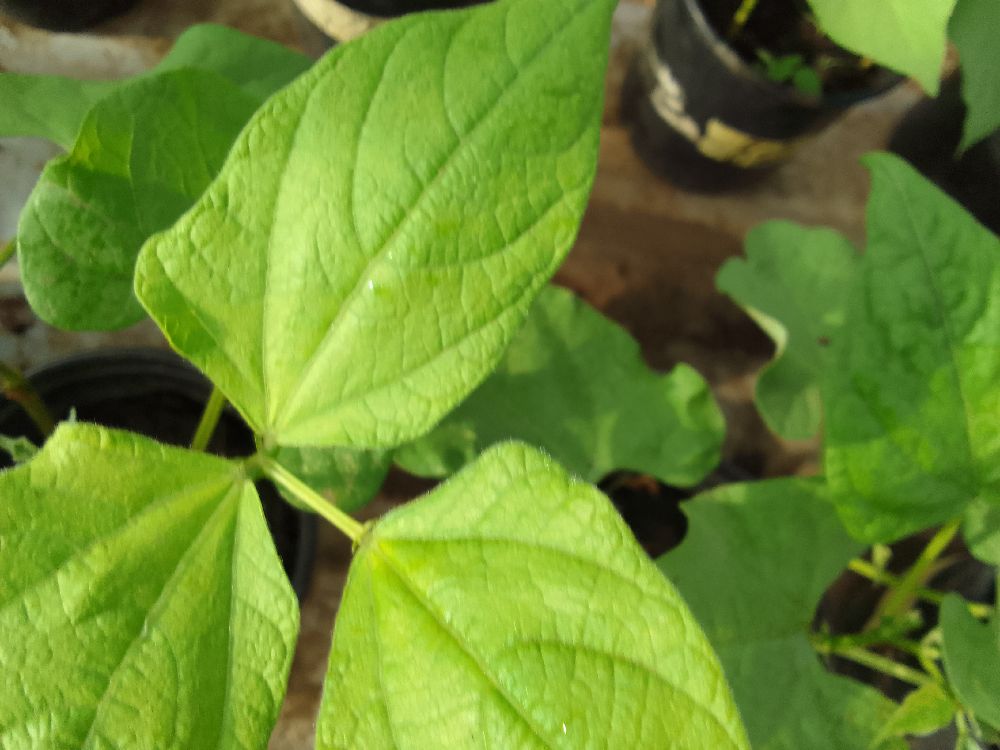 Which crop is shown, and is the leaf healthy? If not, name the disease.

common bean, healthy
